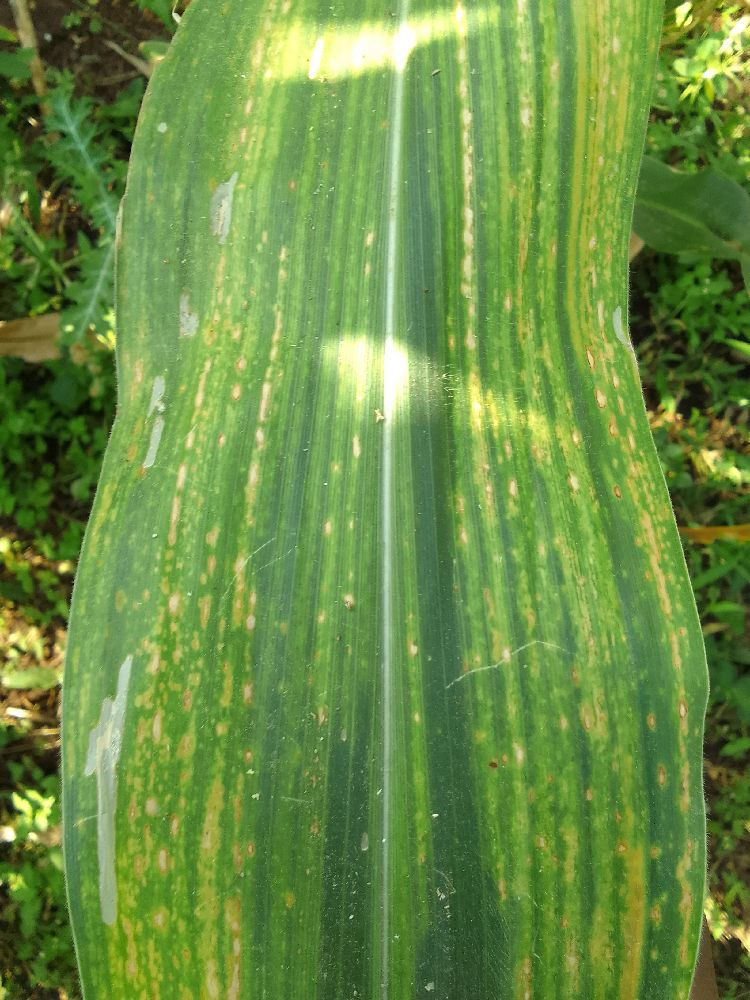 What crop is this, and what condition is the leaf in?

maize, maize lethal necrosis
